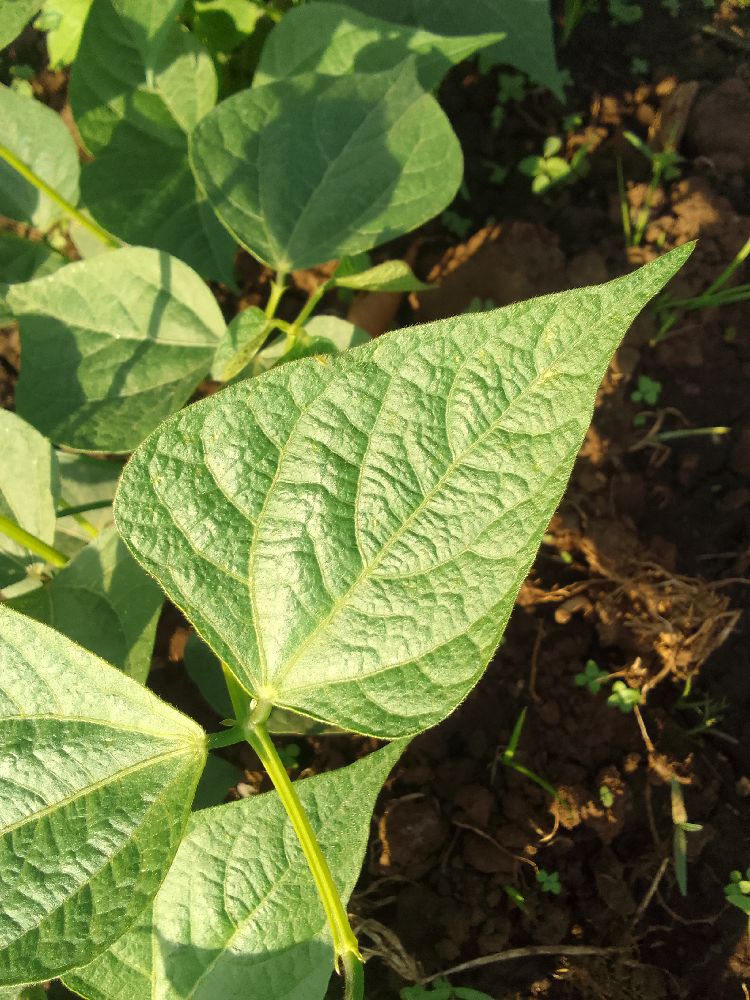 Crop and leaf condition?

common bean, healthy
